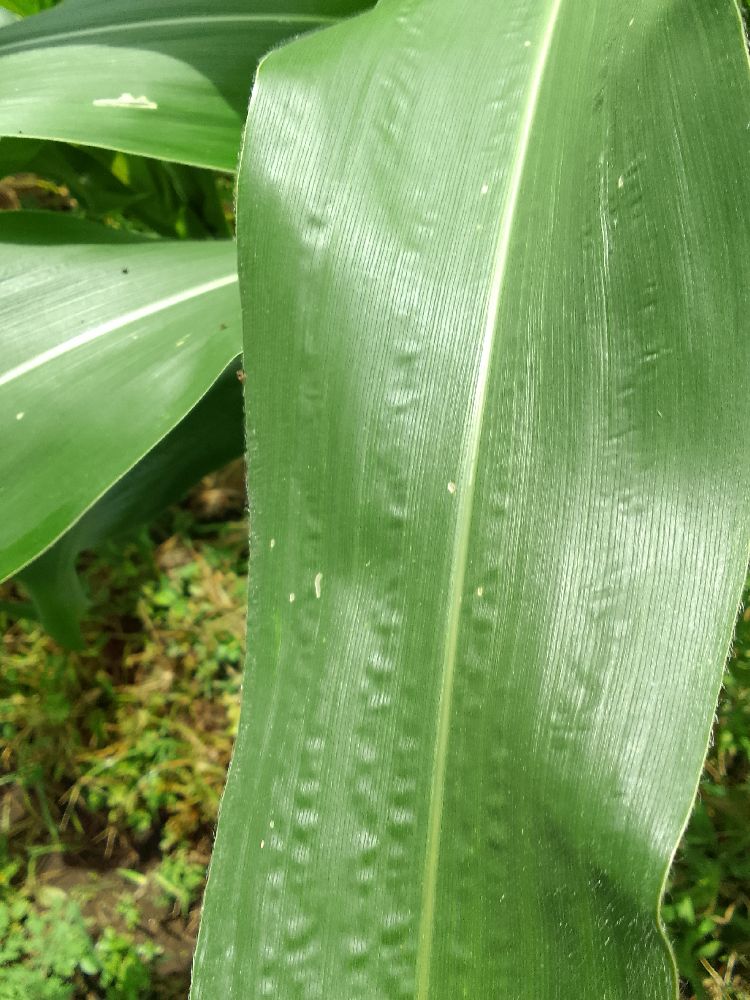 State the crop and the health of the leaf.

maize, healthy
